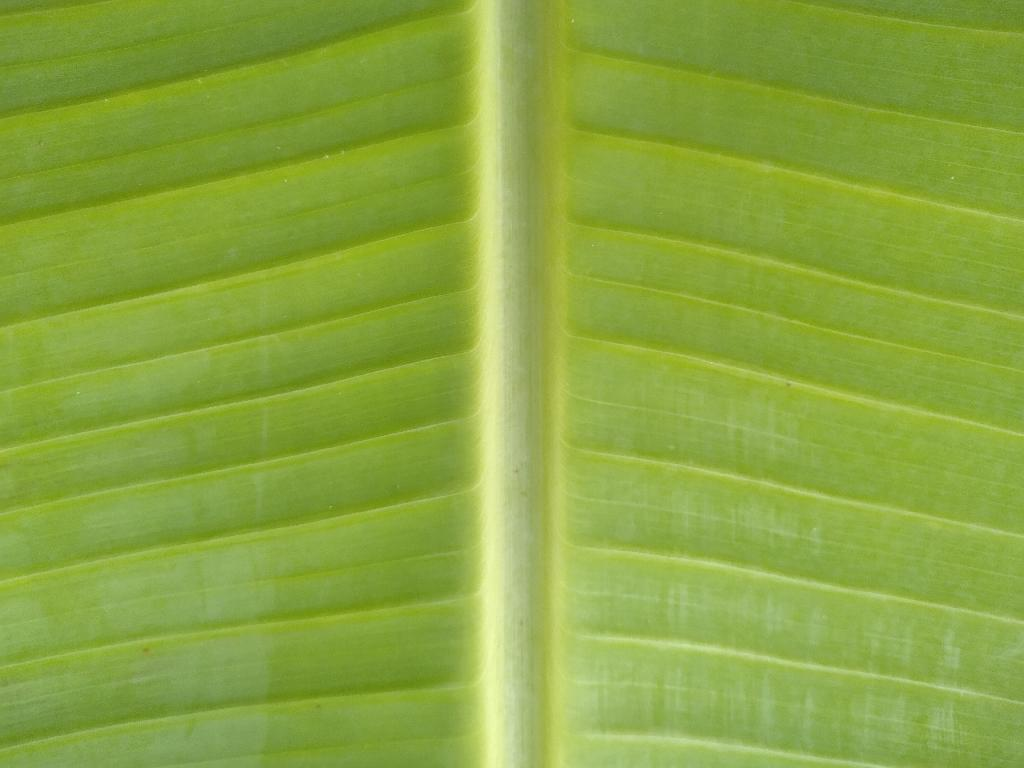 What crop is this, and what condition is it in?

banana, healthy
